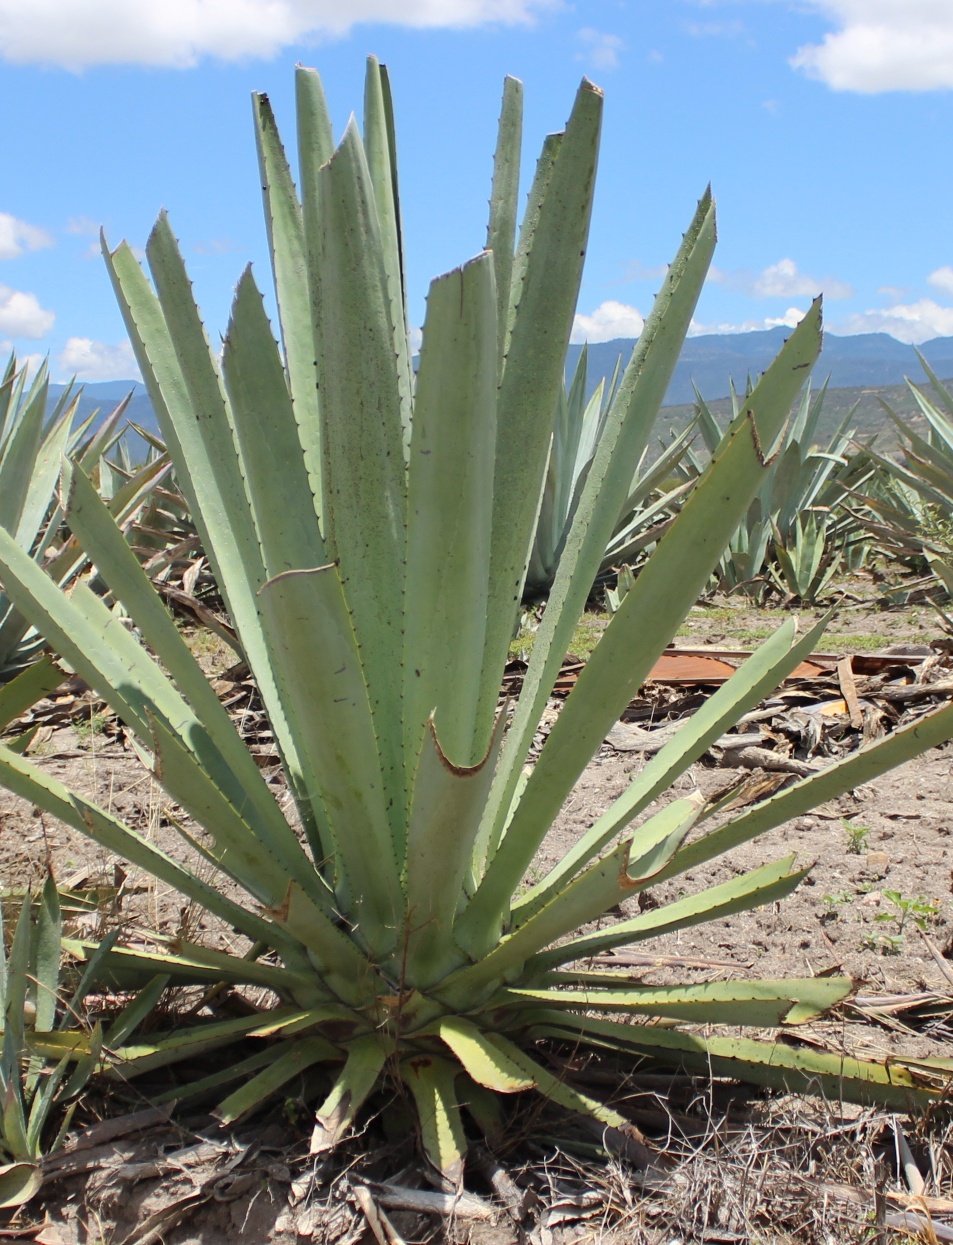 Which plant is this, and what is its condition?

agave, yellow
